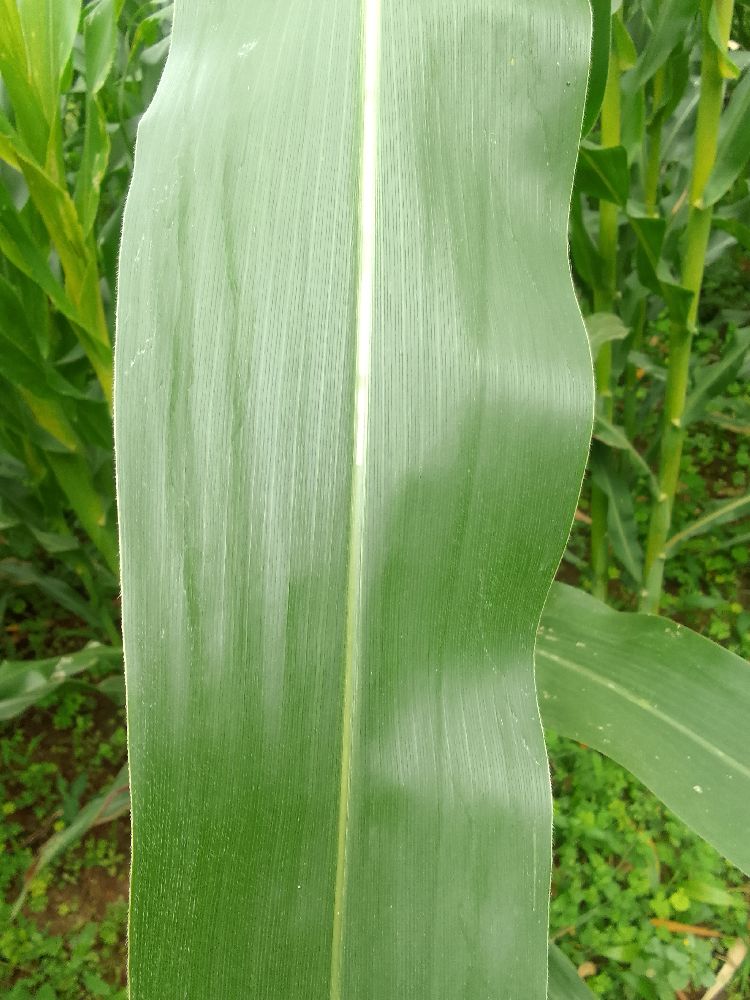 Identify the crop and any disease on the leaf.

maize, healthy
